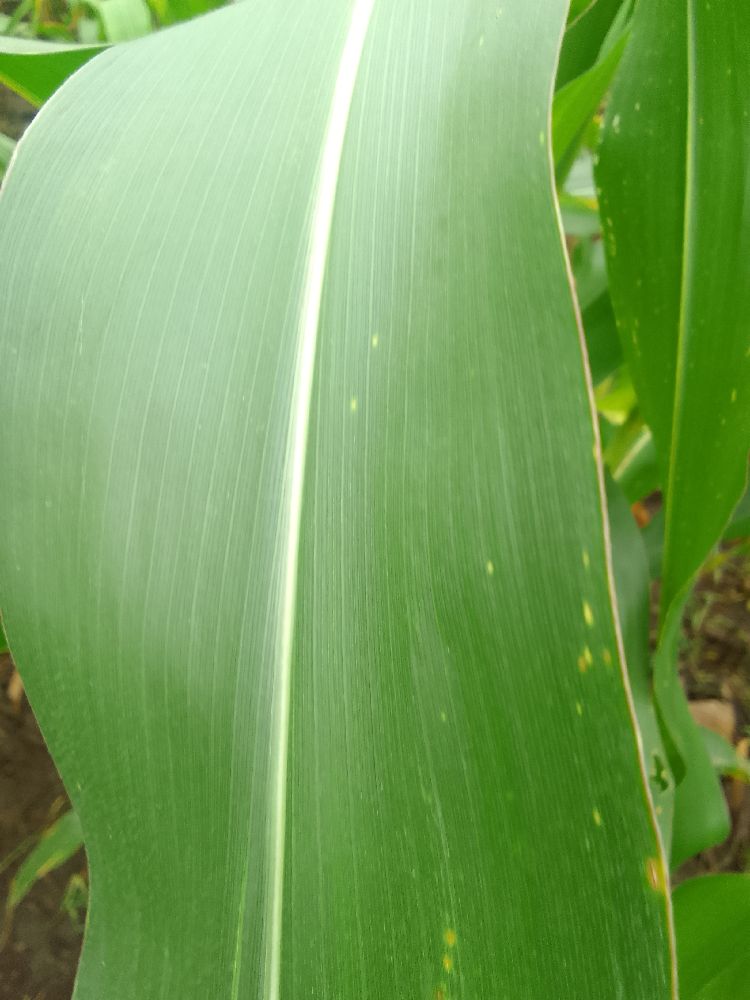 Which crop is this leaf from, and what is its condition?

maize, healthy
